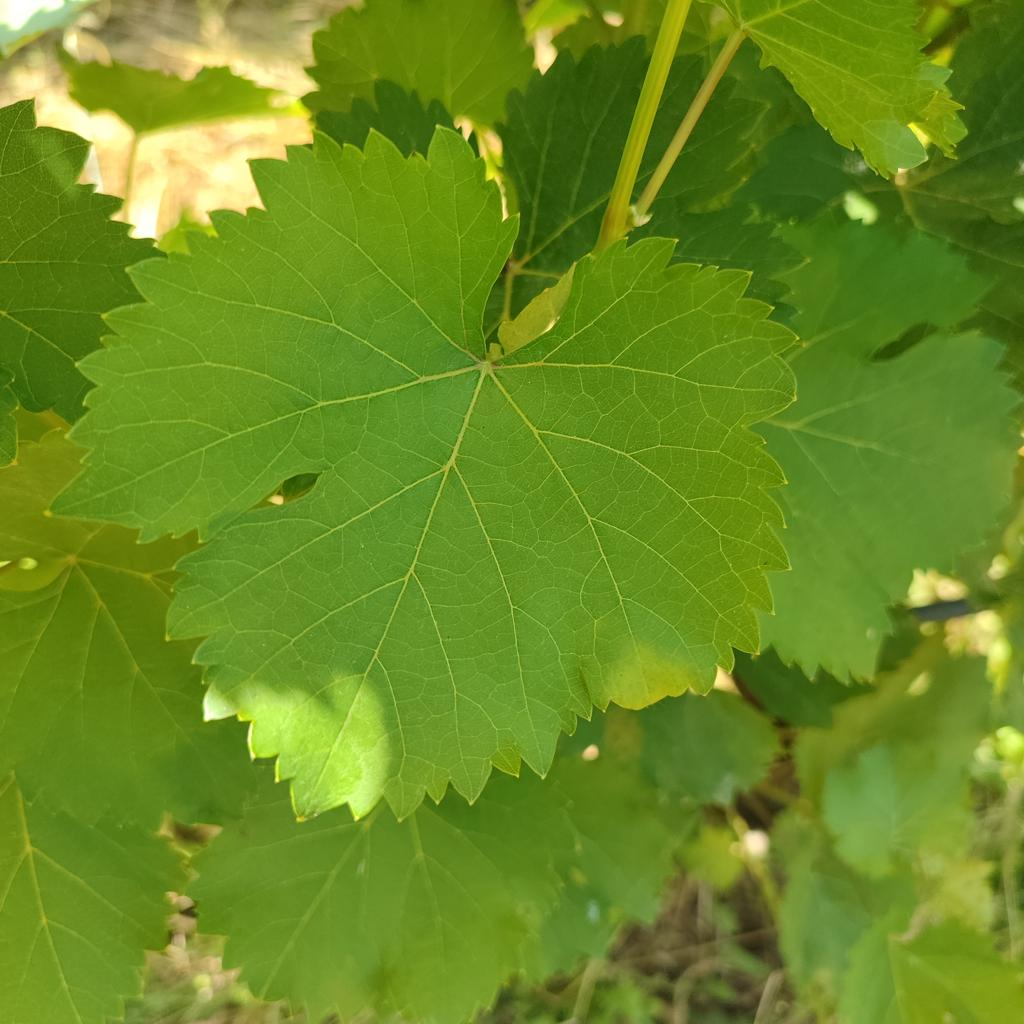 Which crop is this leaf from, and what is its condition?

grapevine, downy mildew
